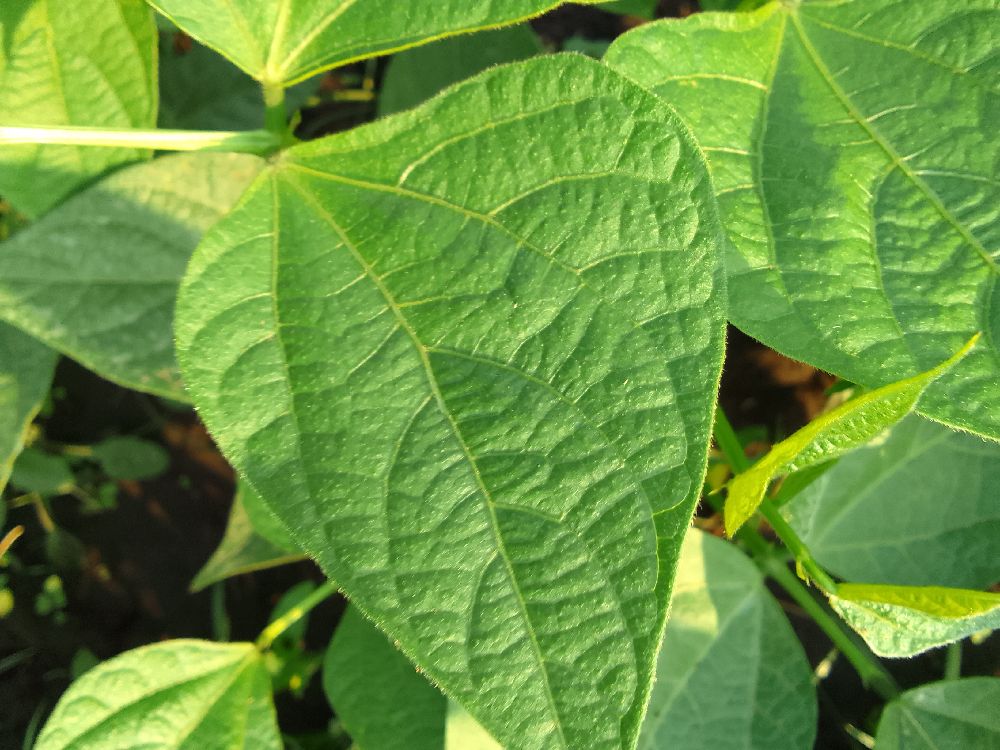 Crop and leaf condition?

common bean, healthy
